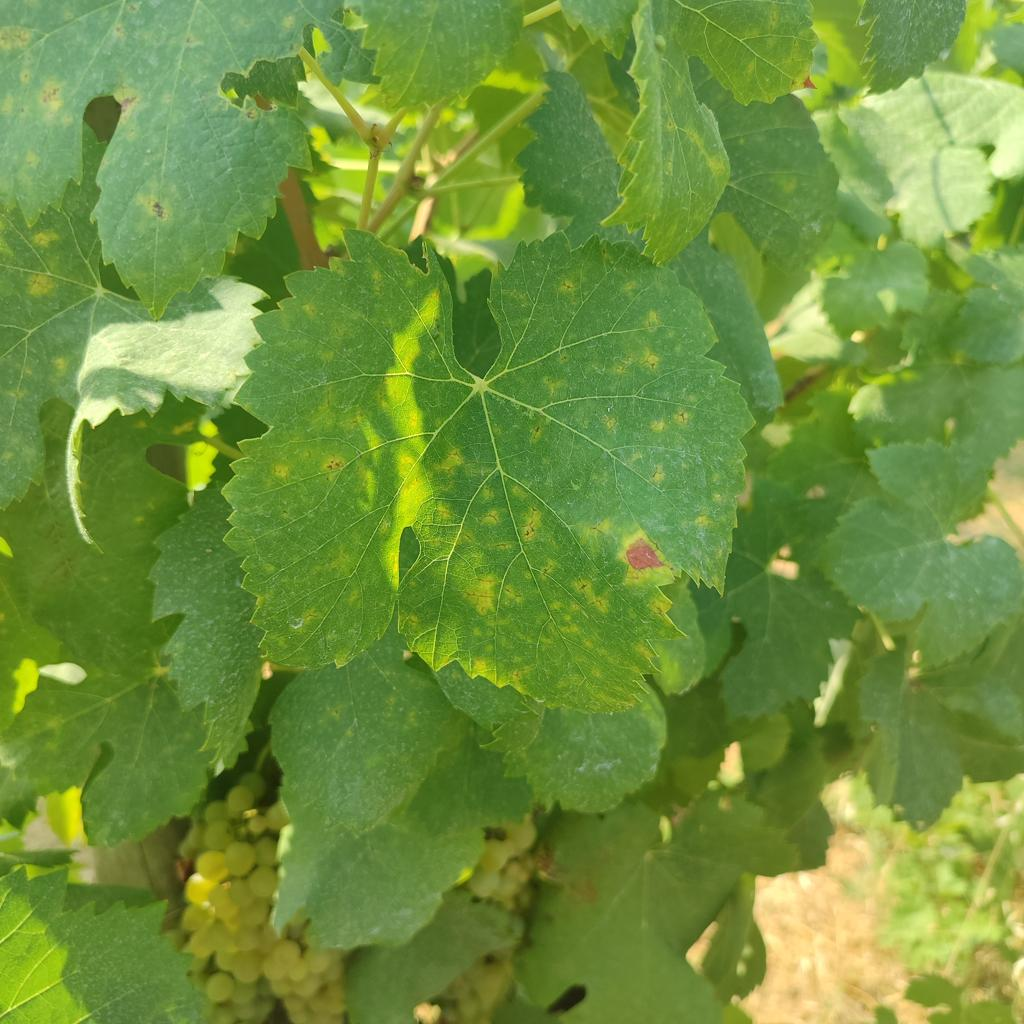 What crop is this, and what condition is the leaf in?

grapevine, esca complex
